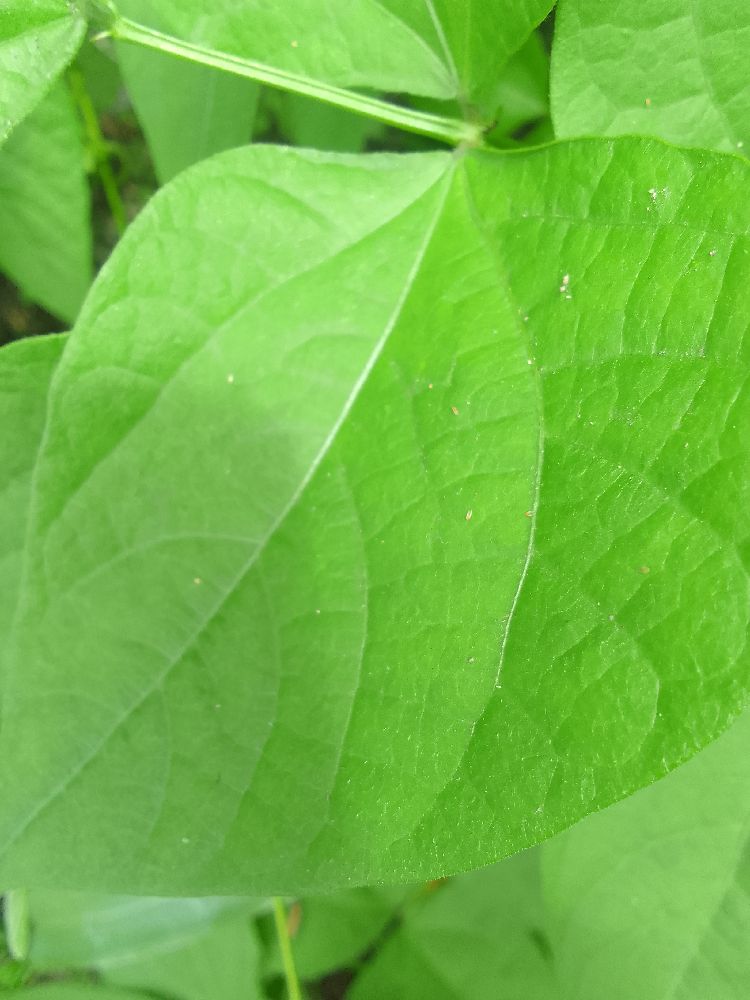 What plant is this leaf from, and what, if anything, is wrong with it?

common bean, healthy
